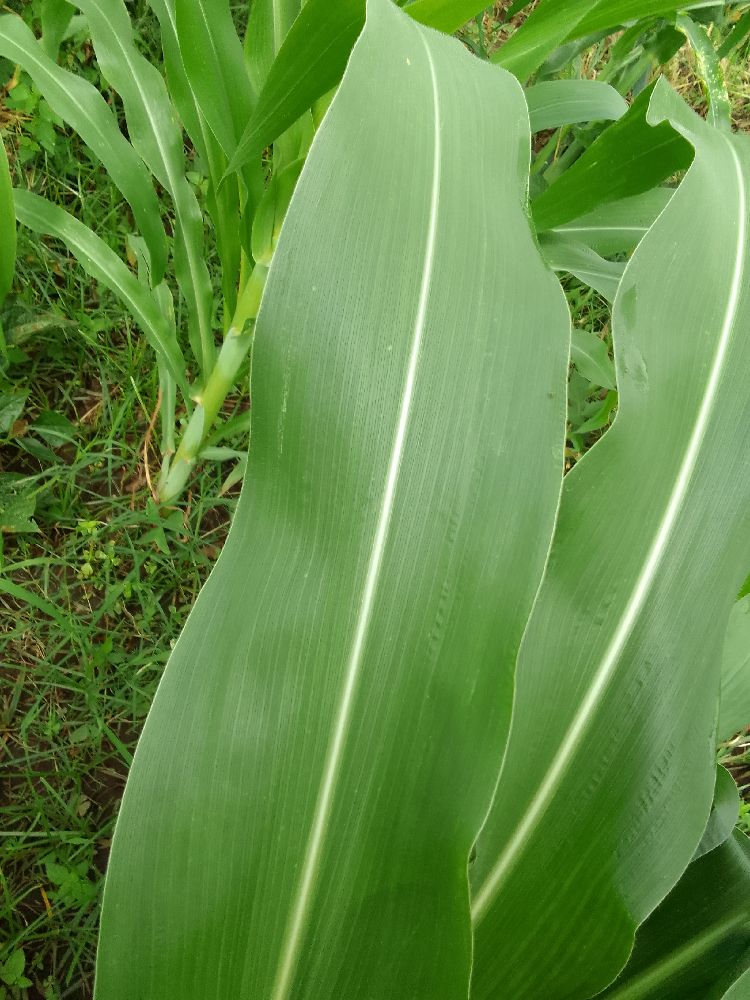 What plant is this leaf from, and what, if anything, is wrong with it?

maize, healthy
